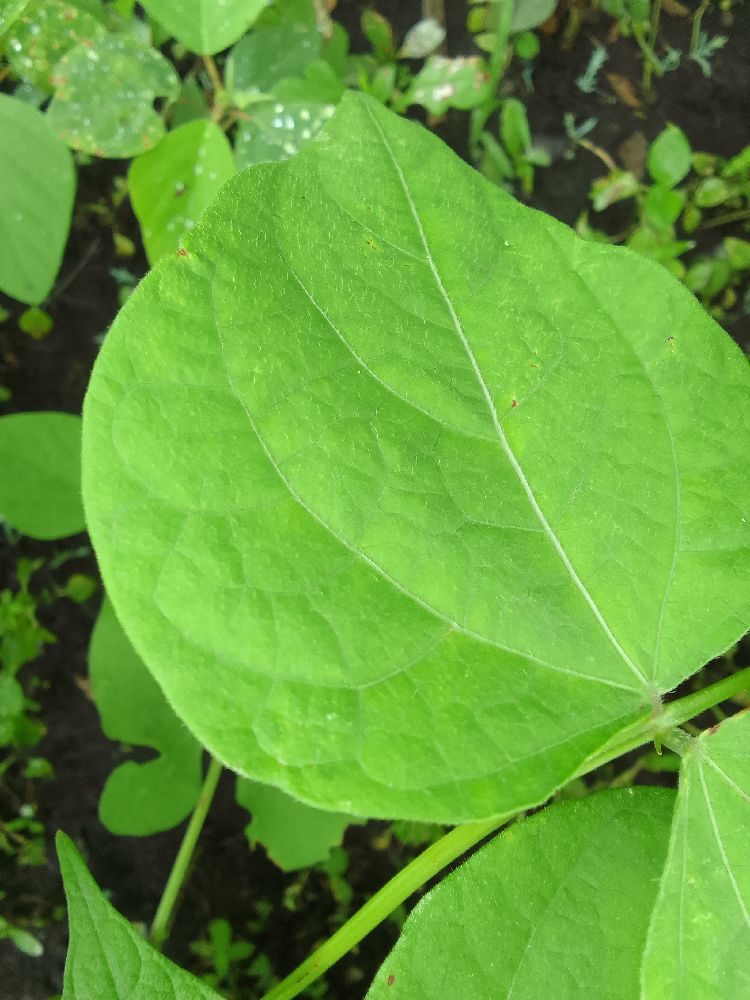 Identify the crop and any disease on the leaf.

common bean, healthy
